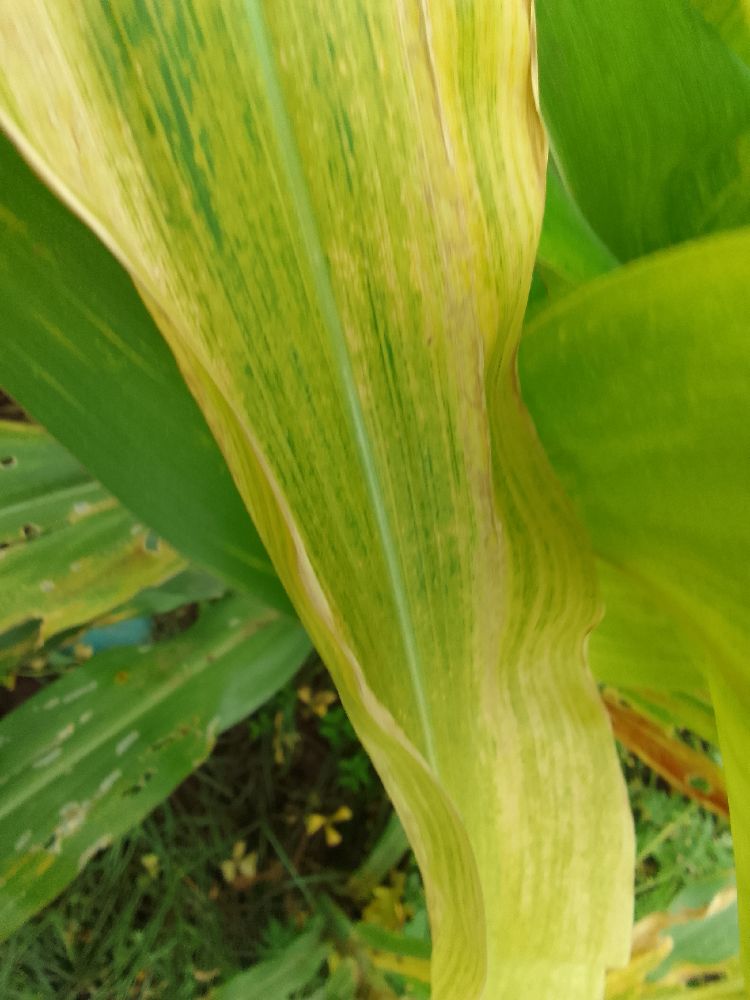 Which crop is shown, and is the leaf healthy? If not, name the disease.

maize, maize lethal necrosis
